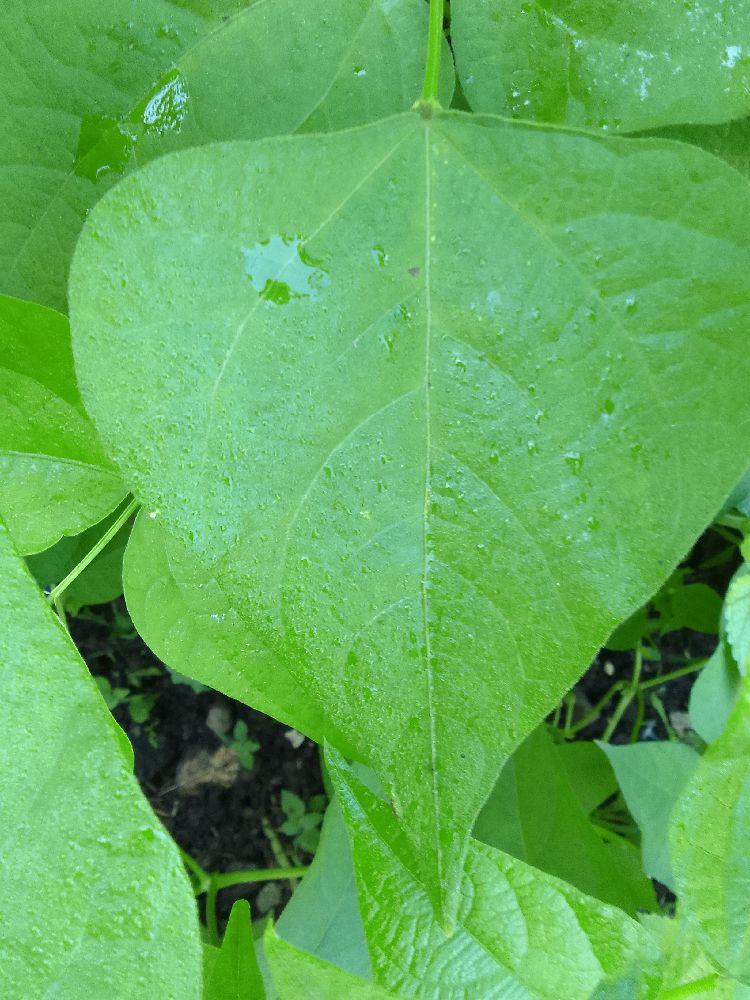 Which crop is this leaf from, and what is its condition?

common bean, healthy
